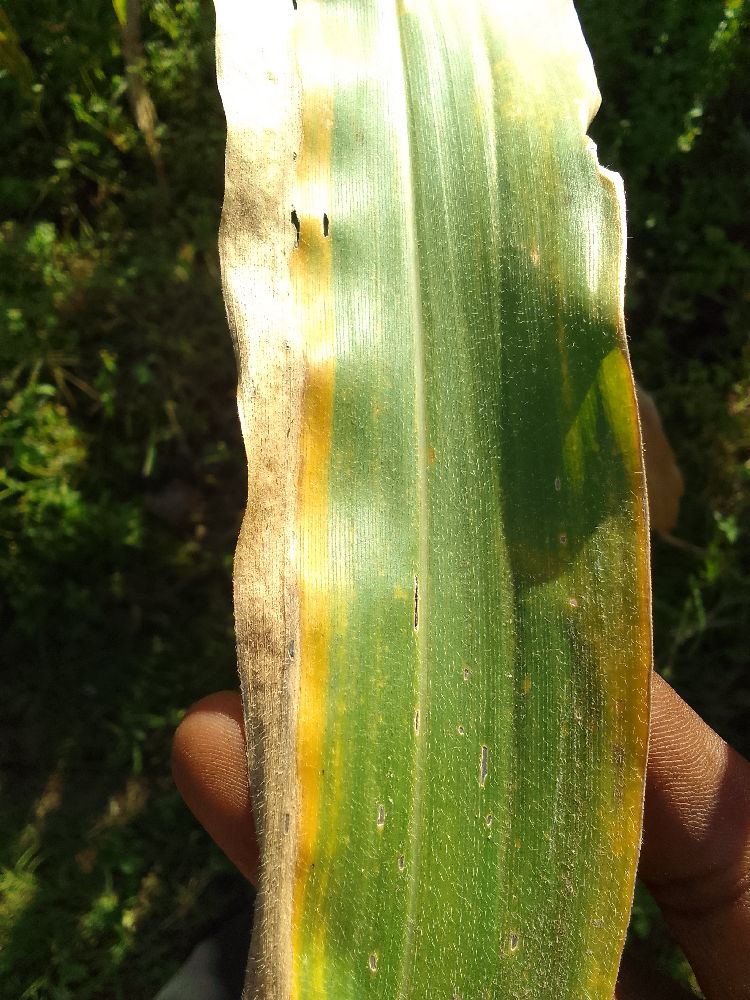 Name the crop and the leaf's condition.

maize, maize lethal necrosis
